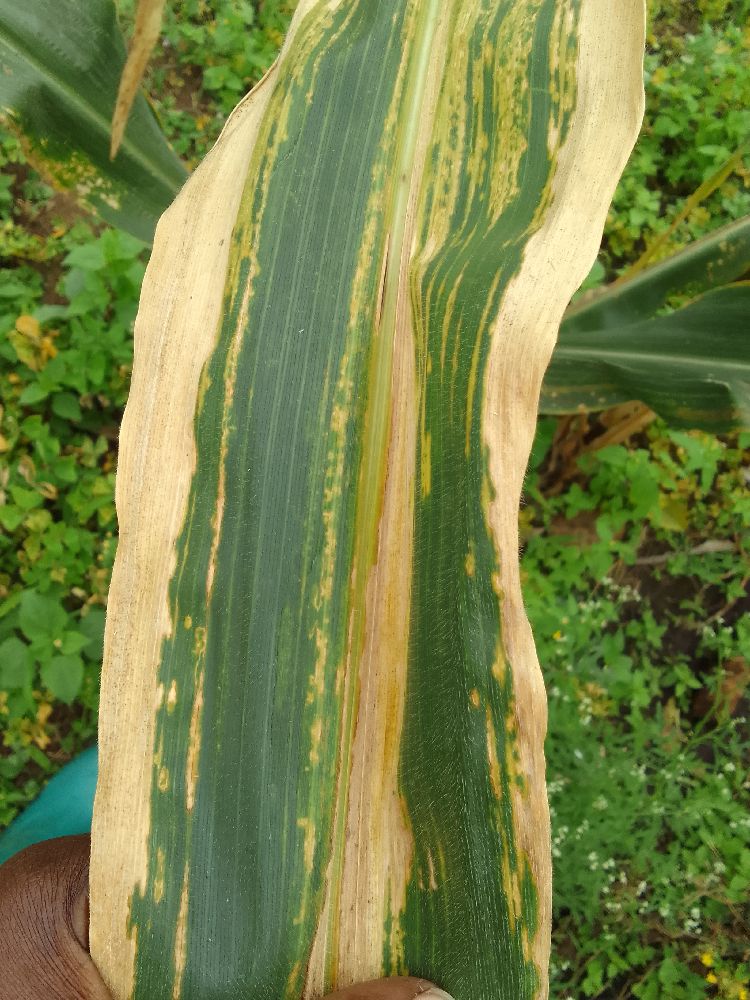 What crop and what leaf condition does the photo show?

maize, maize lethal necrosis
